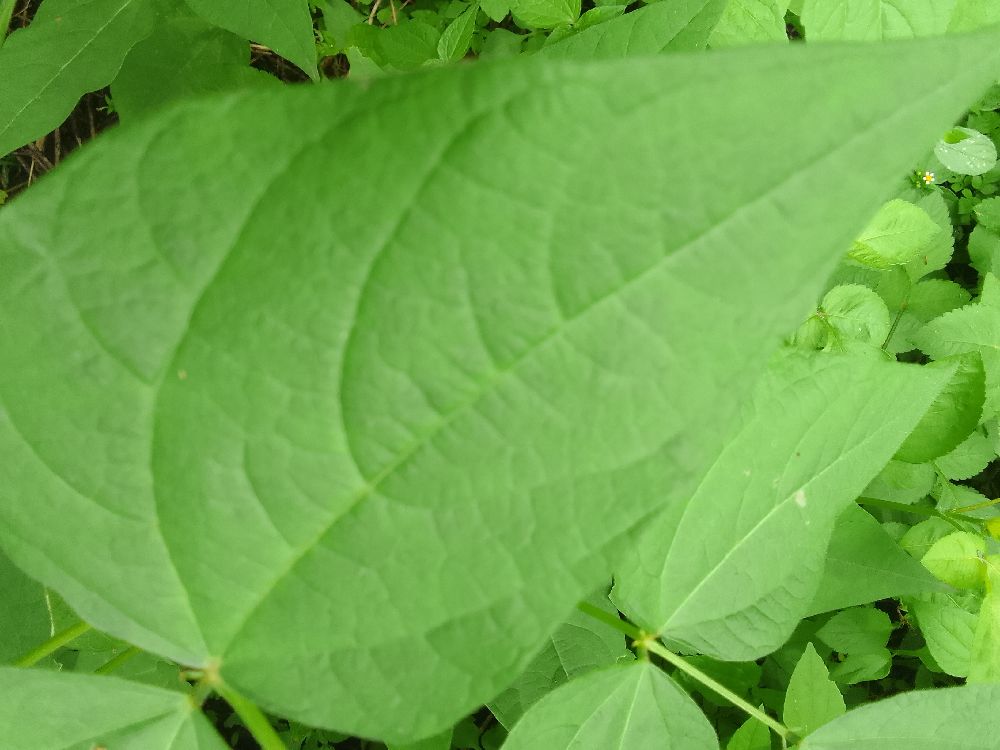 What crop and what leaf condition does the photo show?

common bean, healthy
